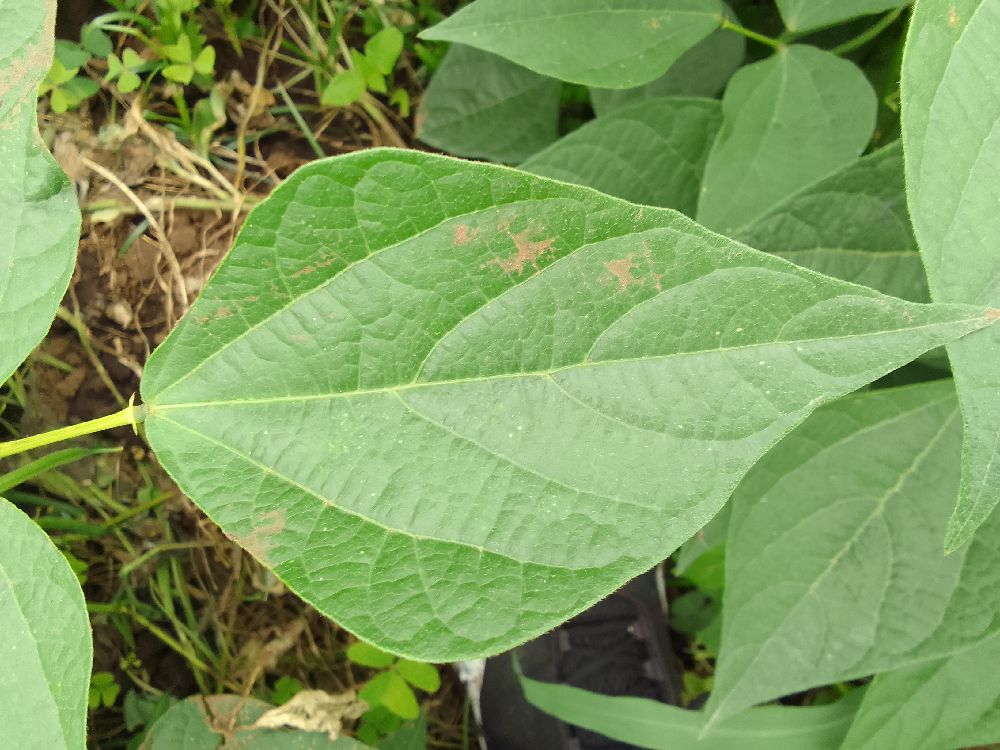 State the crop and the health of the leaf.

common bean, healthy
